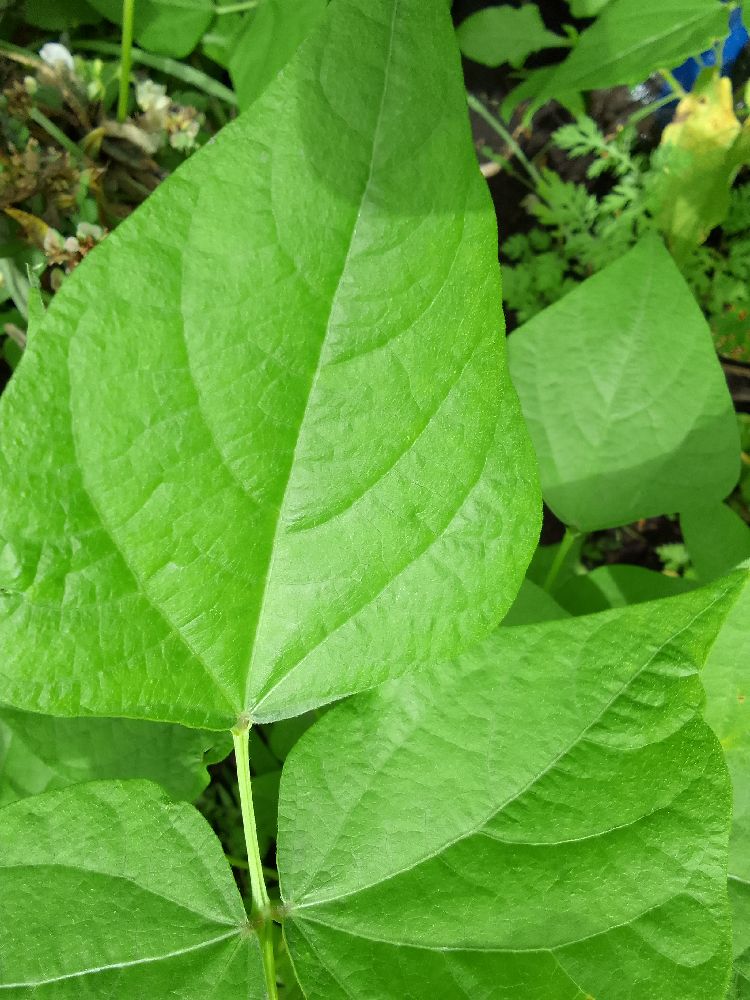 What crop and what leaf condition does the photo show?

common bean, healthy
